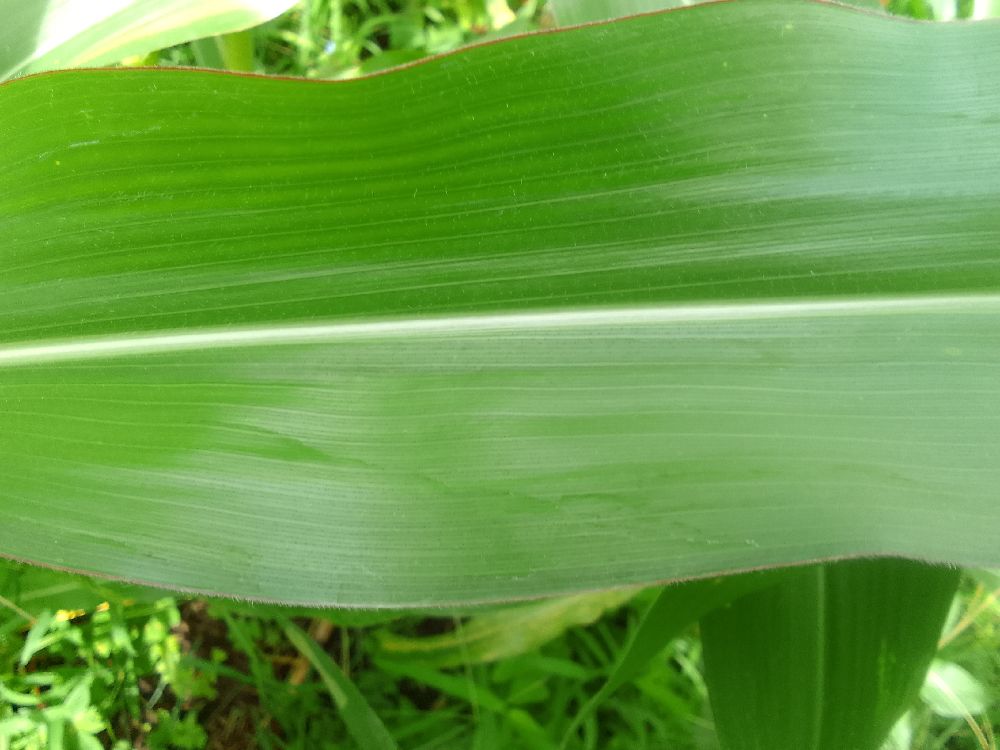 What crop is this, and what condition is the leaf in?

maize, healthy
